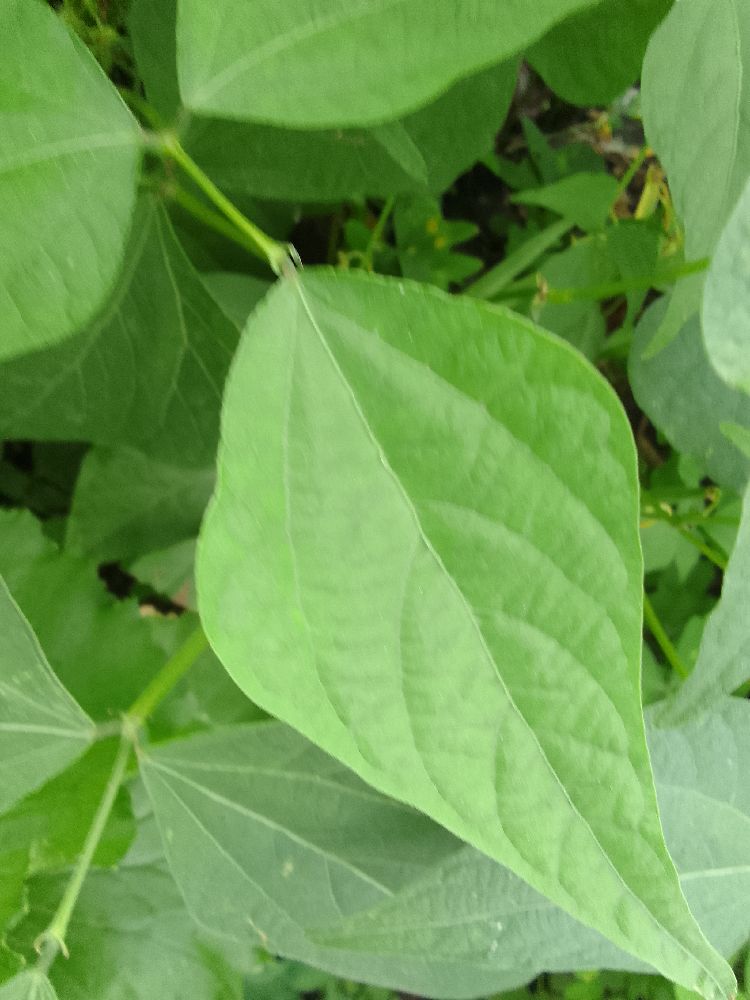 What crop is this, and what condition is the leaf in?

common bean, healthy
